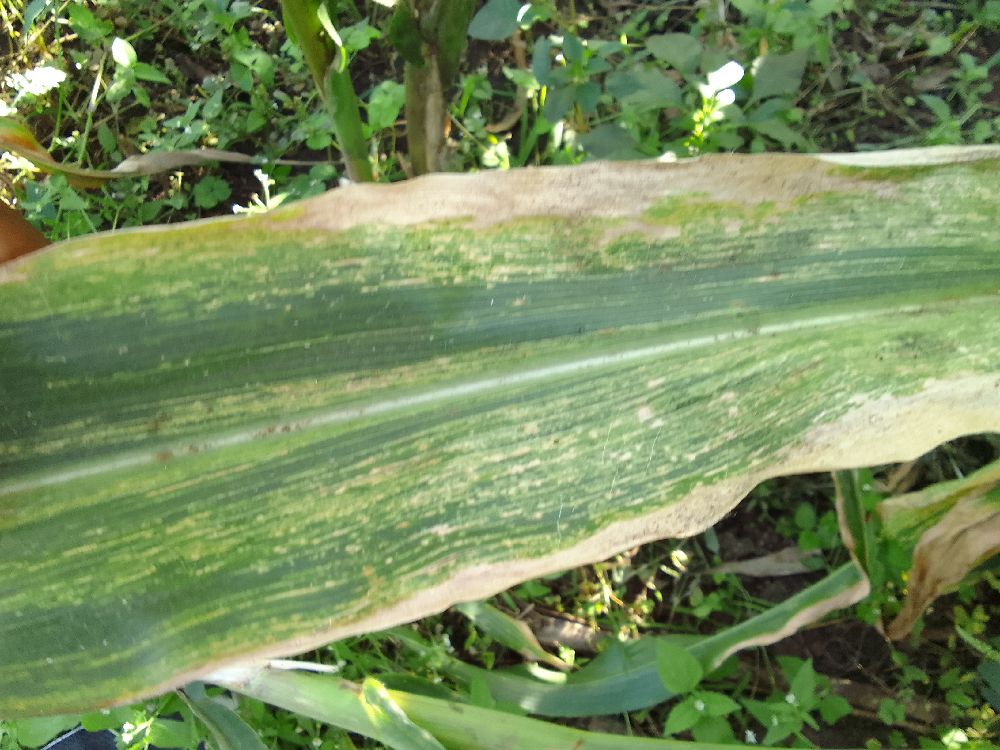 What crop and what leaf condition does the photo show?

maize, maize lethal necrosis
